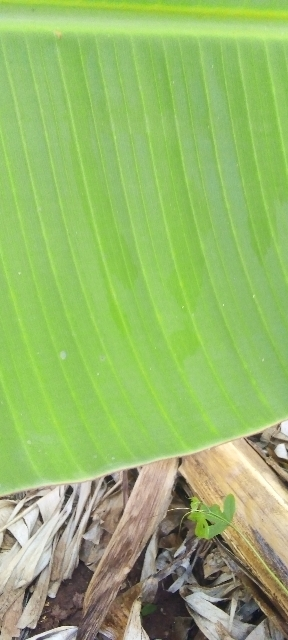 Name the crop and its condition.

banana, healthy
